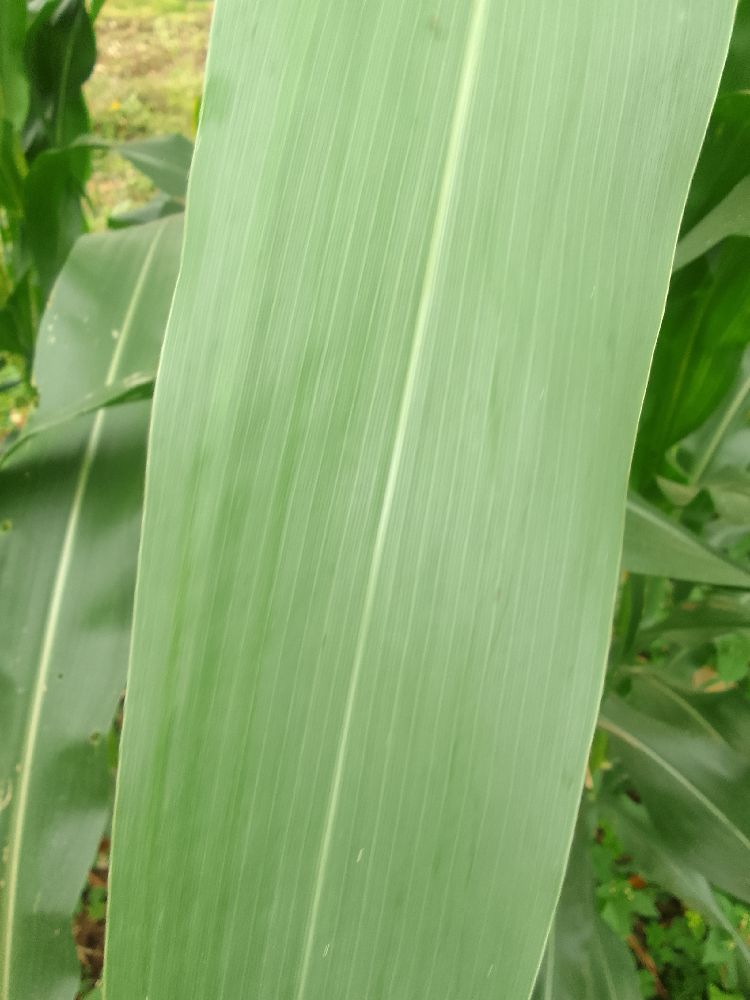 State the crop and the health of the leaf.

maize, healthy
